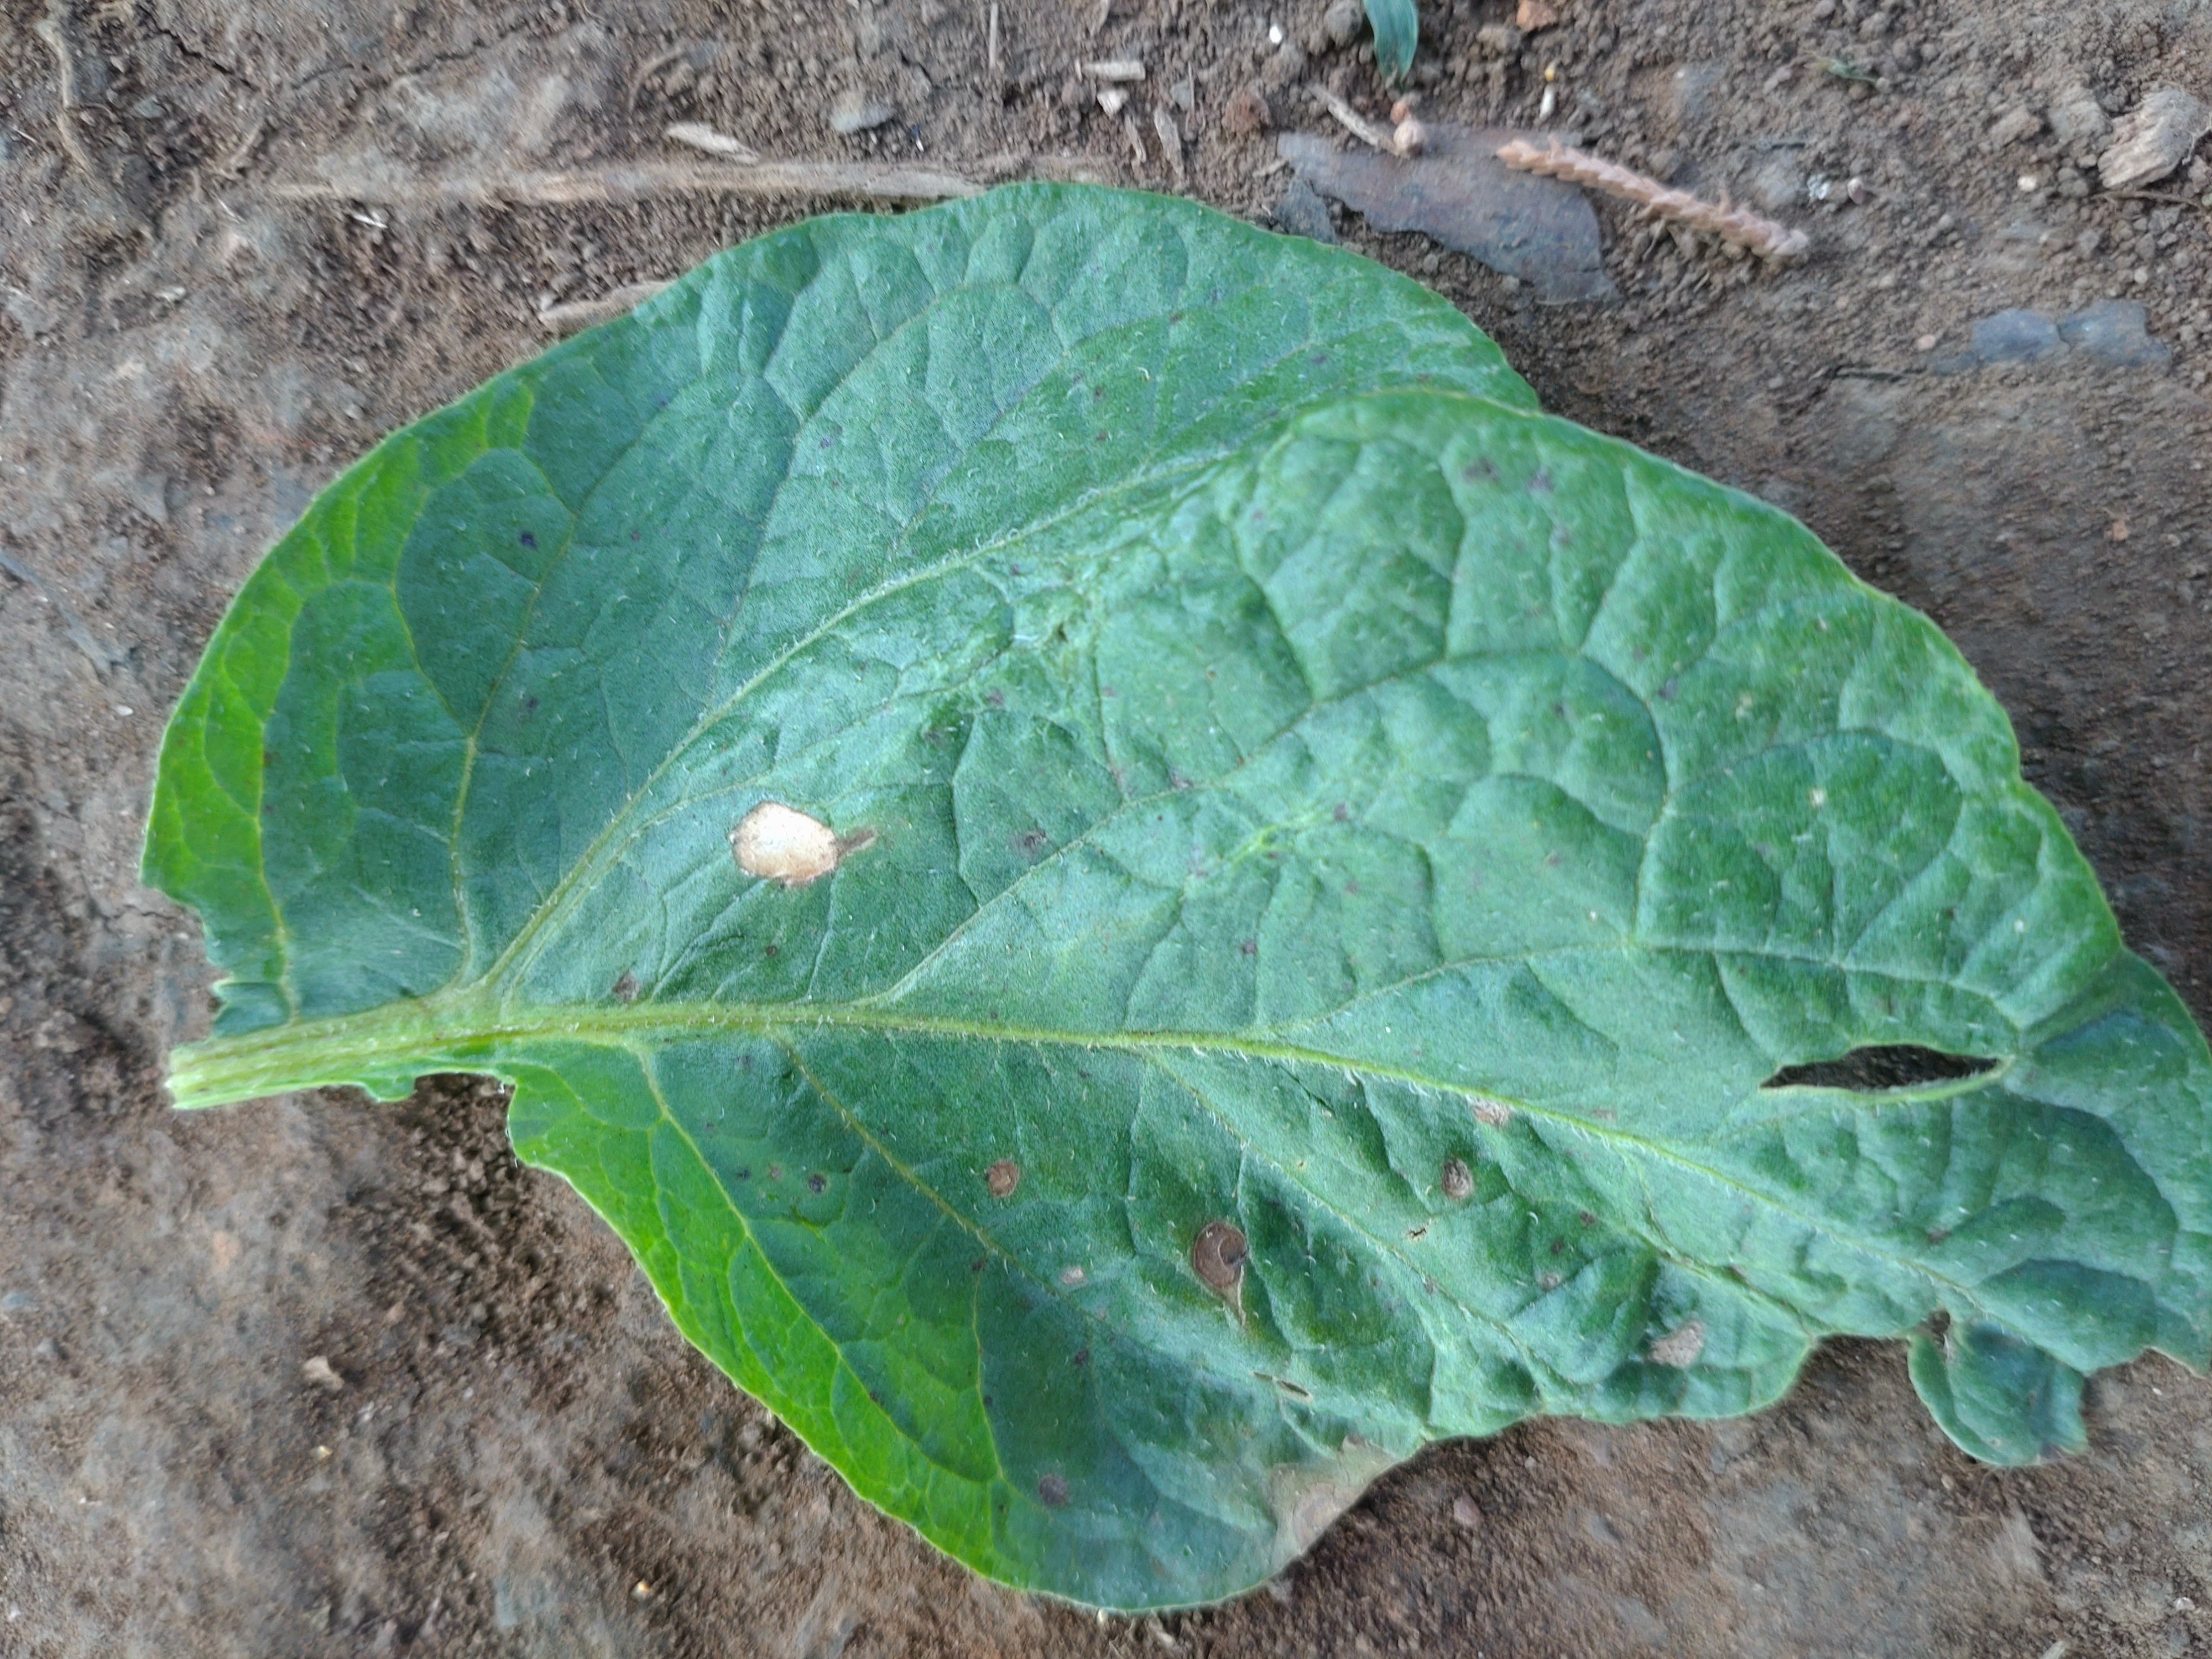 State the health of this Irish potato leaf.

early blight
